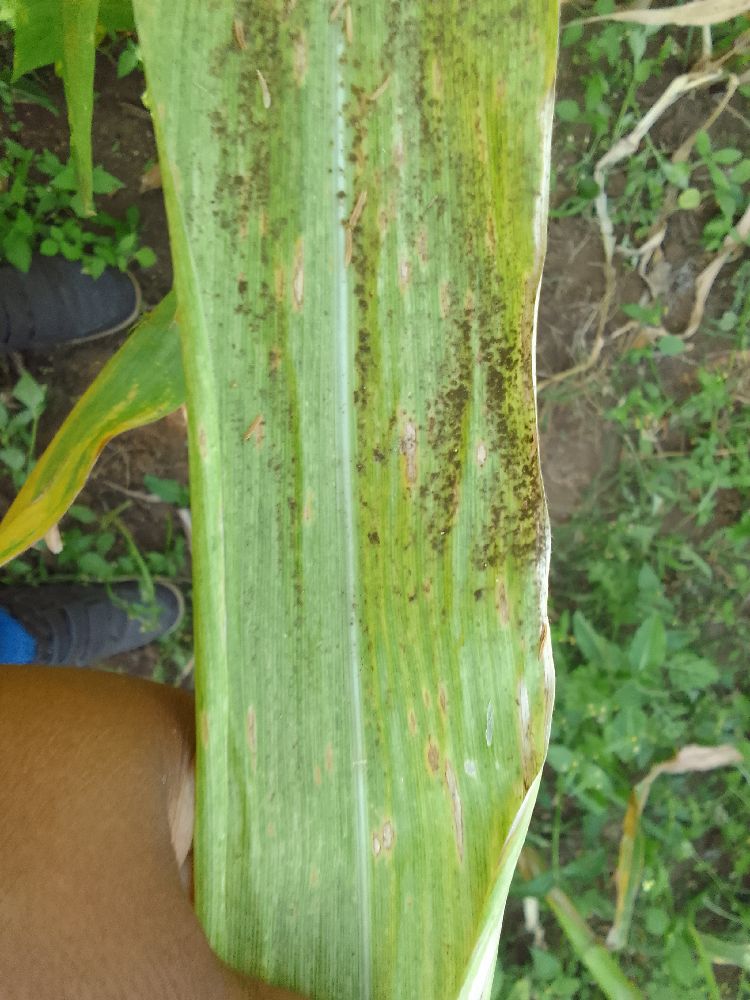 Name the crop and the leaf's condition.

maize, maize lethal necrosis
